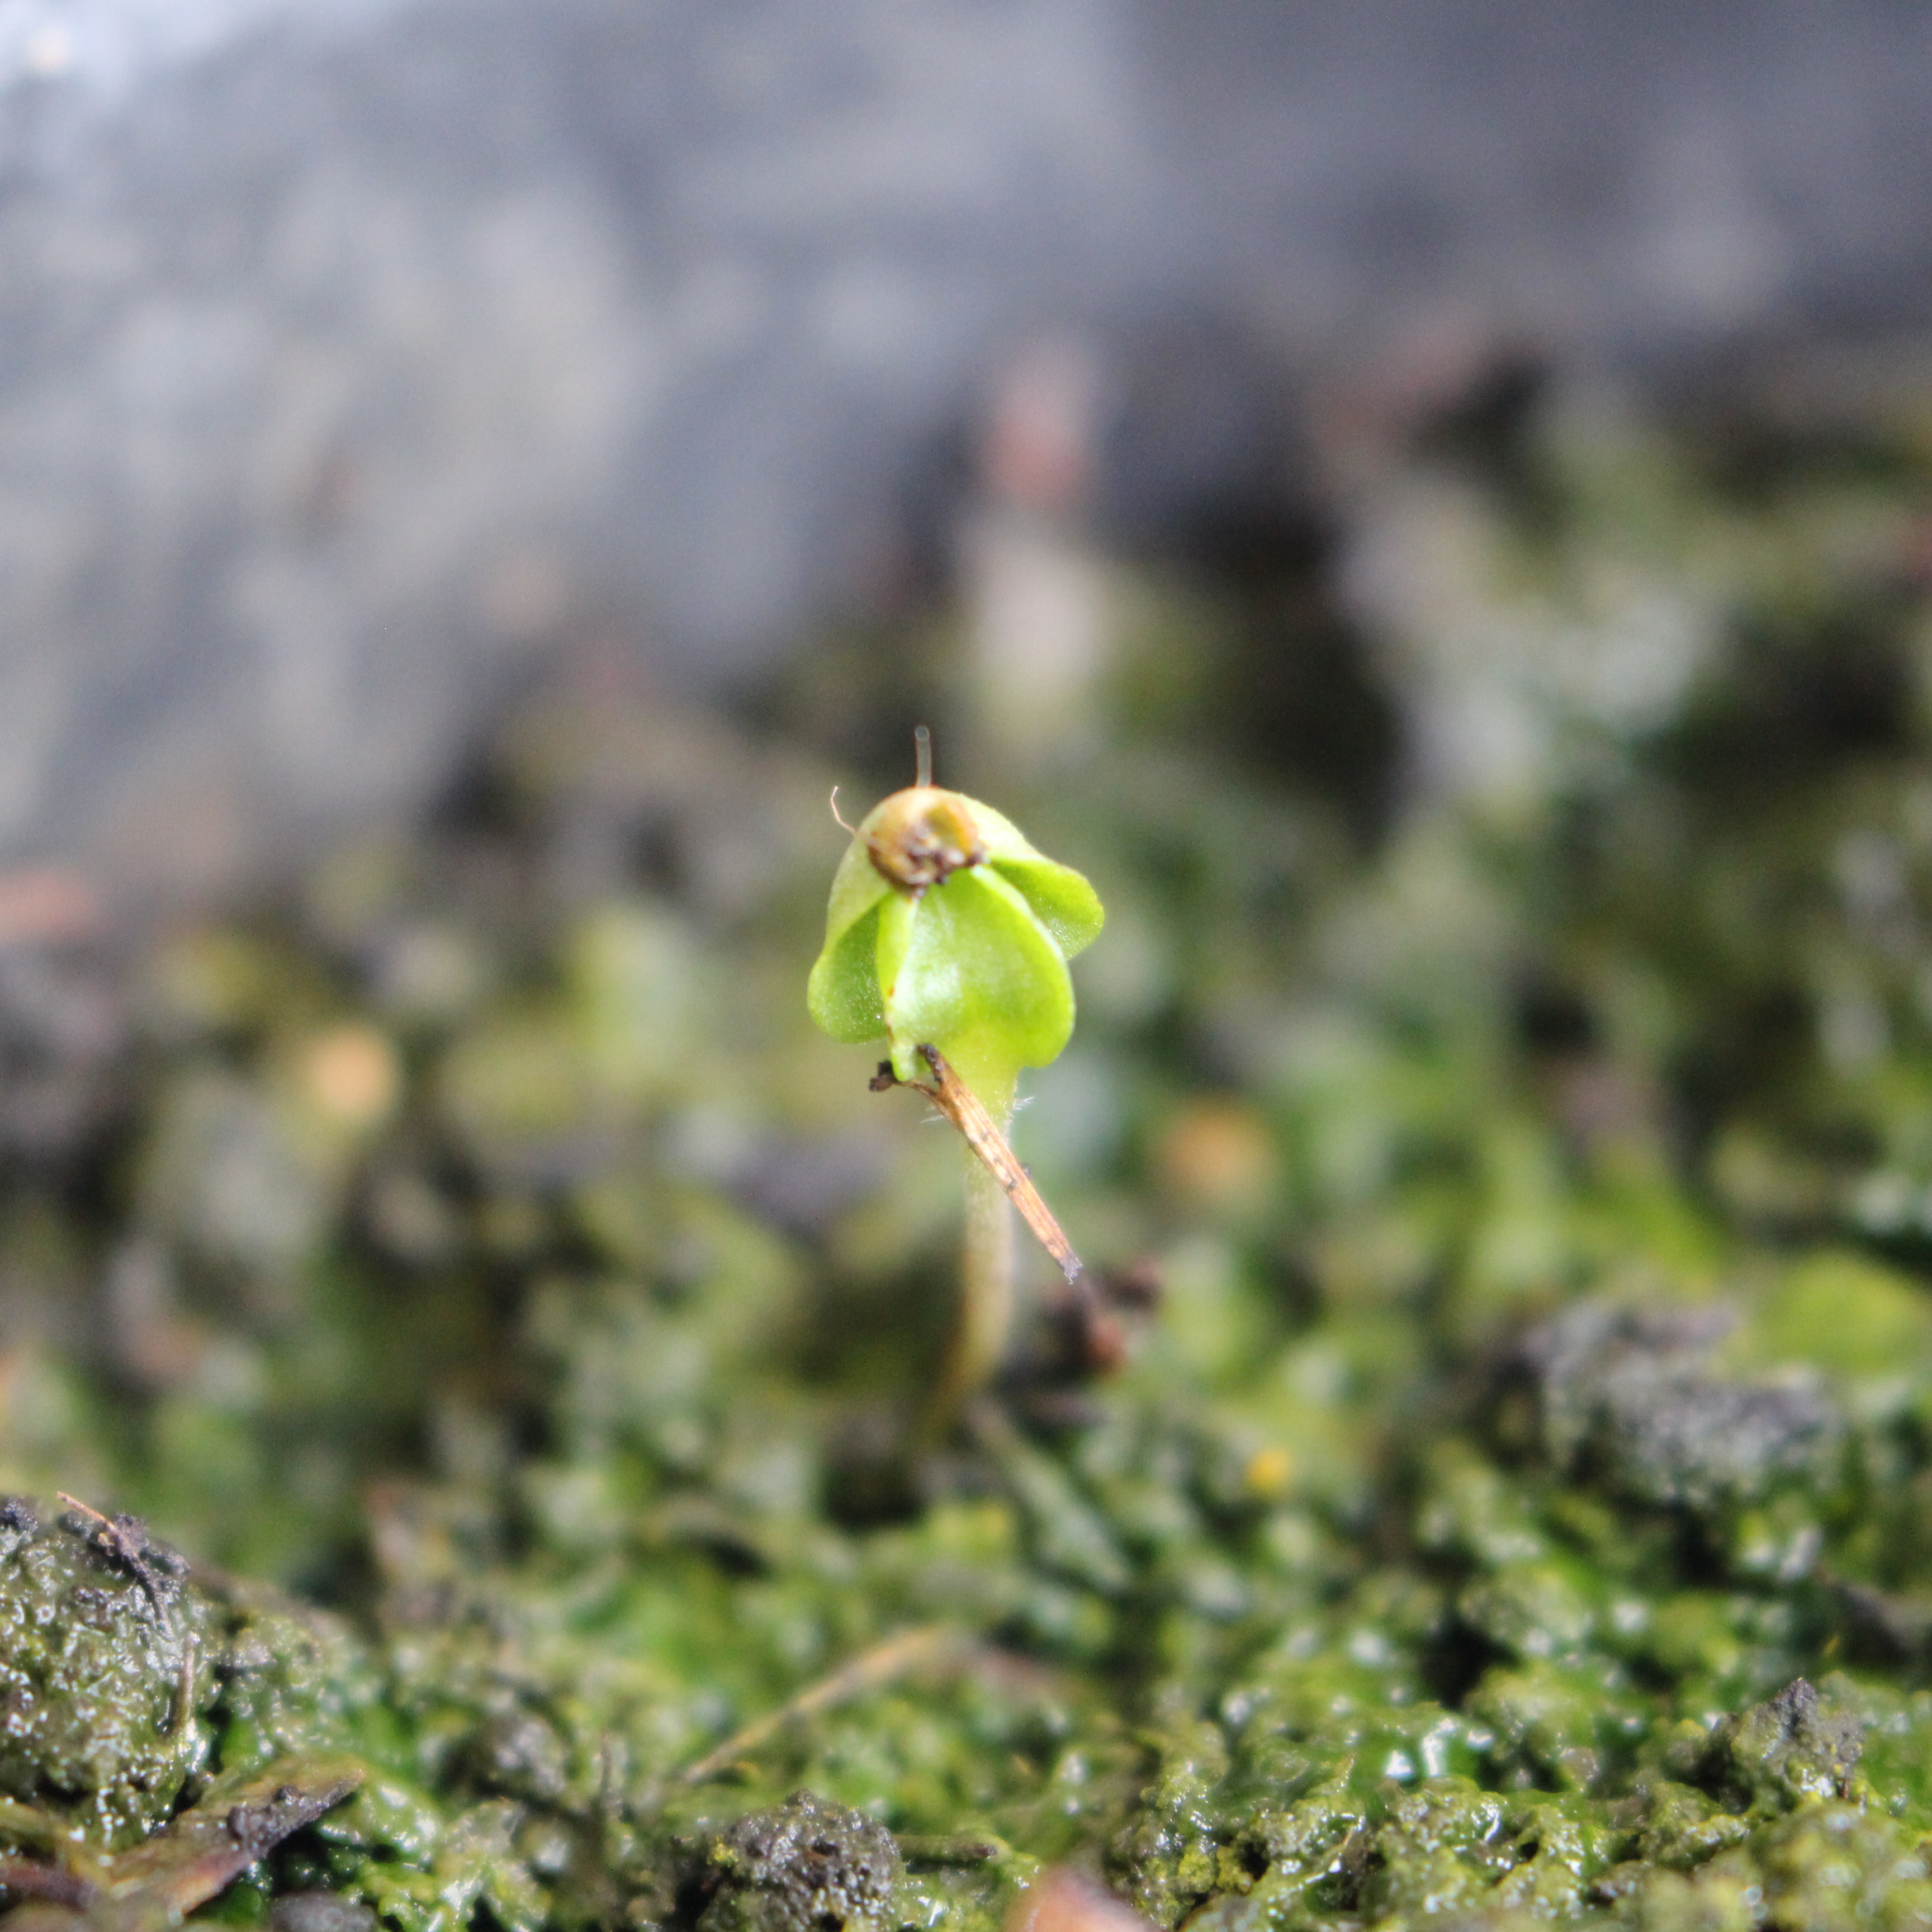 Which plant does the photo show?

Veronica persica
